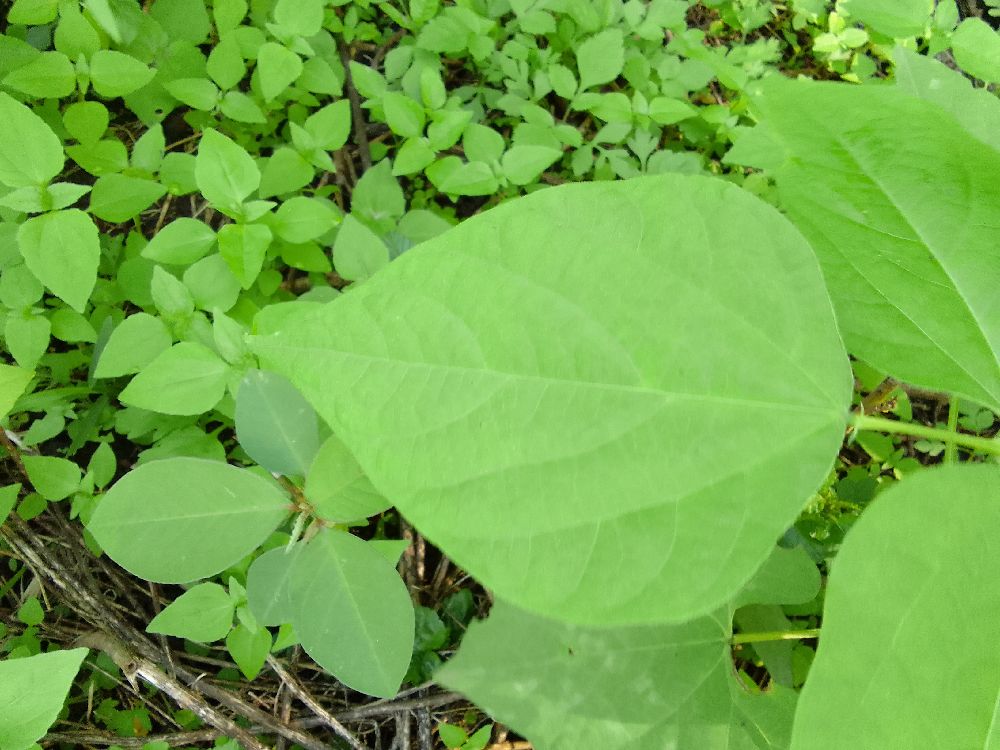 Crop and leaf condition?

common bean, healthy
